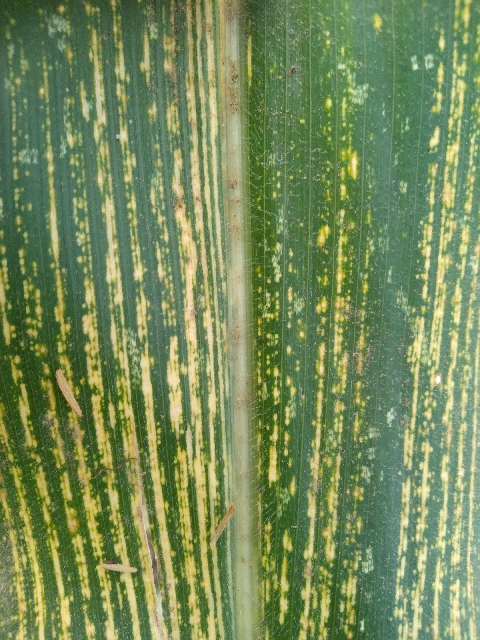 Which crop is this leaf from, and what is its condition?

maize, maize streak virus
